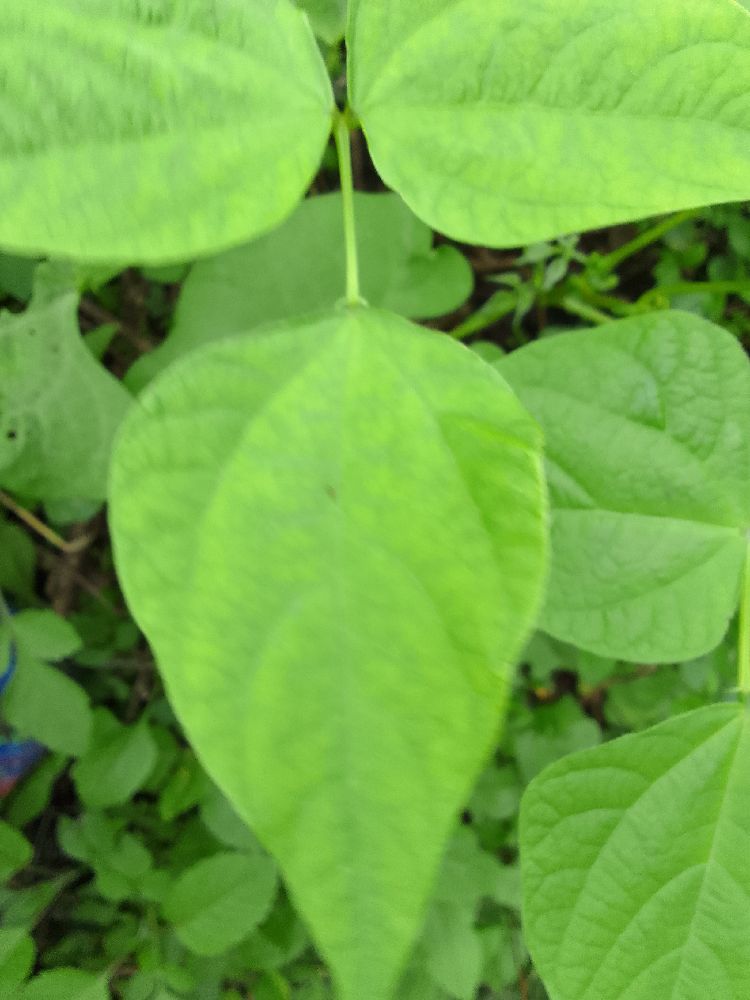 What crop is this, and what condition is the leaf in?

common bean, healthy
